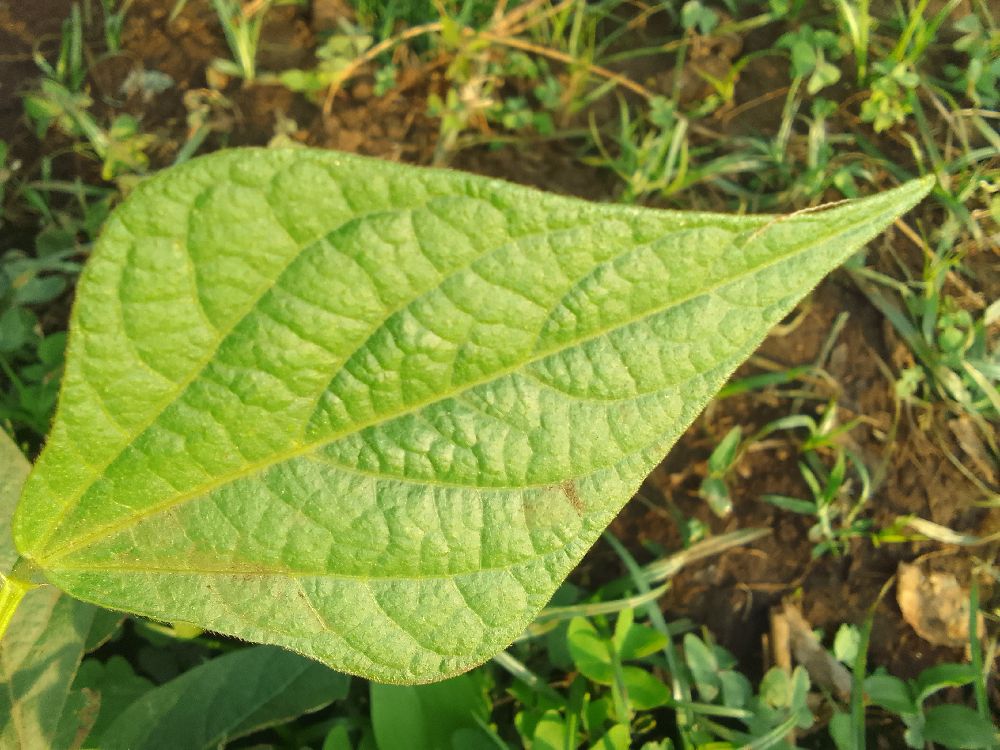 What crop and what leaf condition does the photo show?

common bean, healthy
